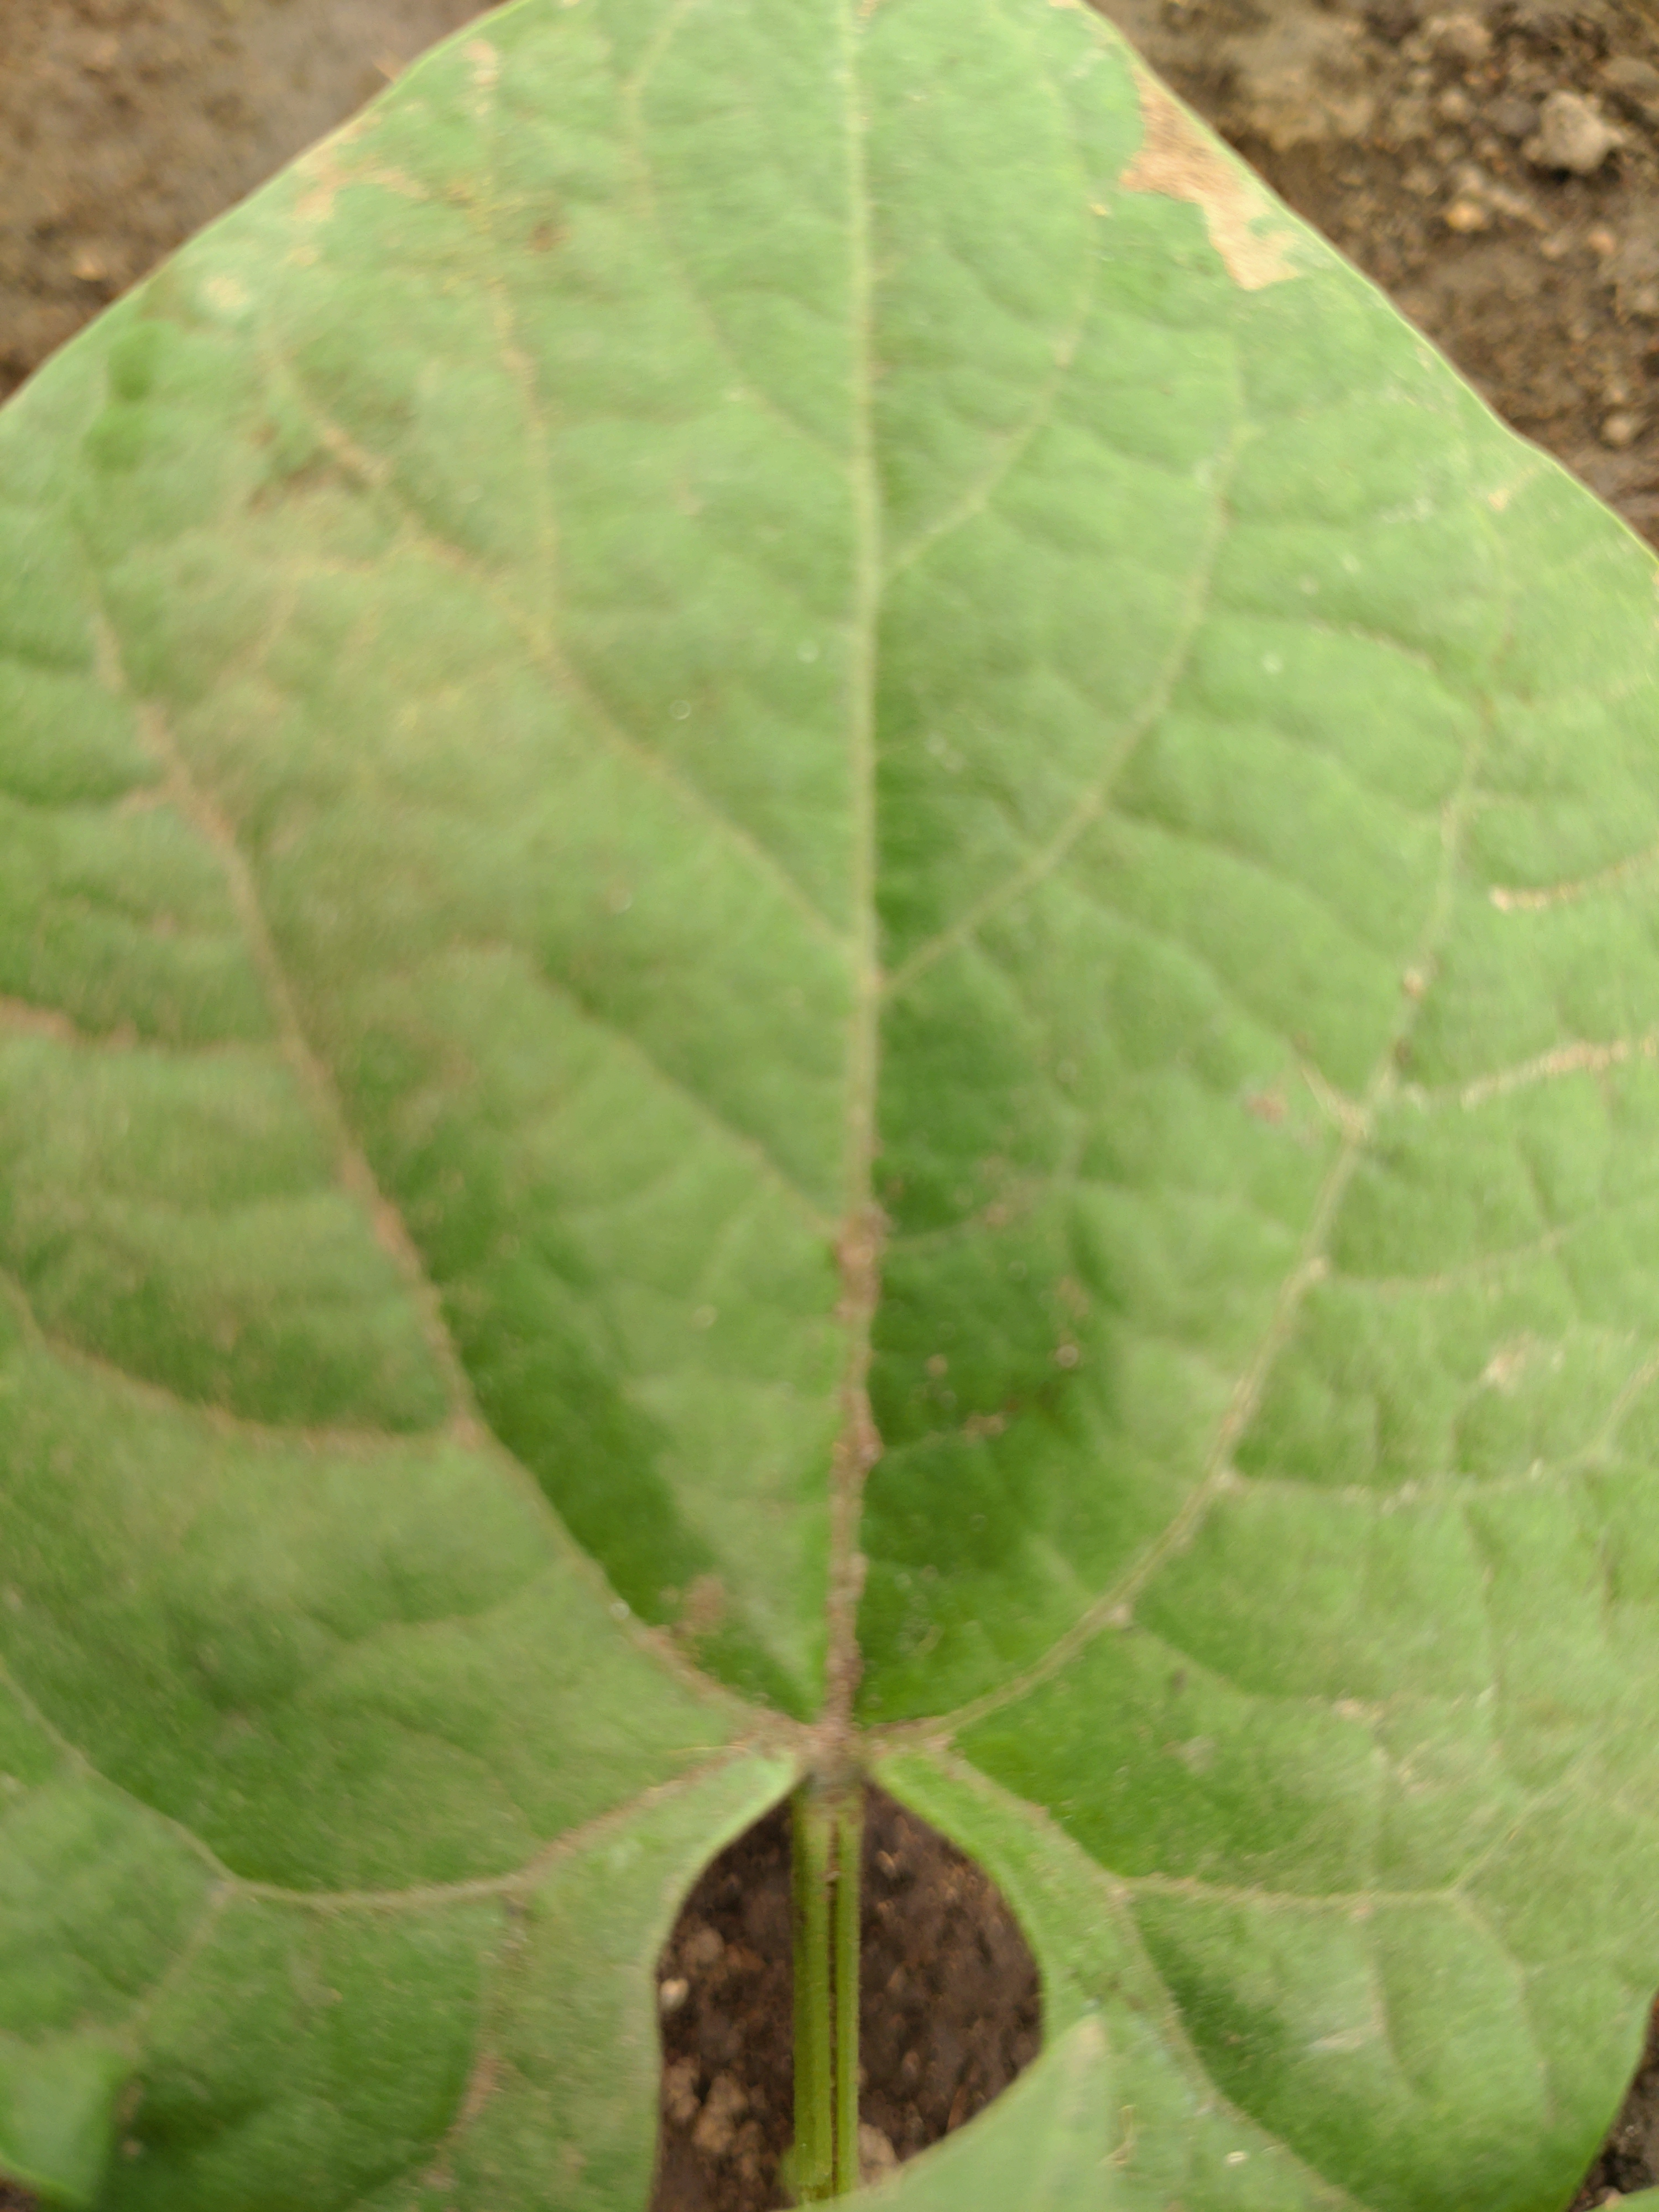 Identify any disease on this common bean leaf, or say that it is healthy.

healthy
